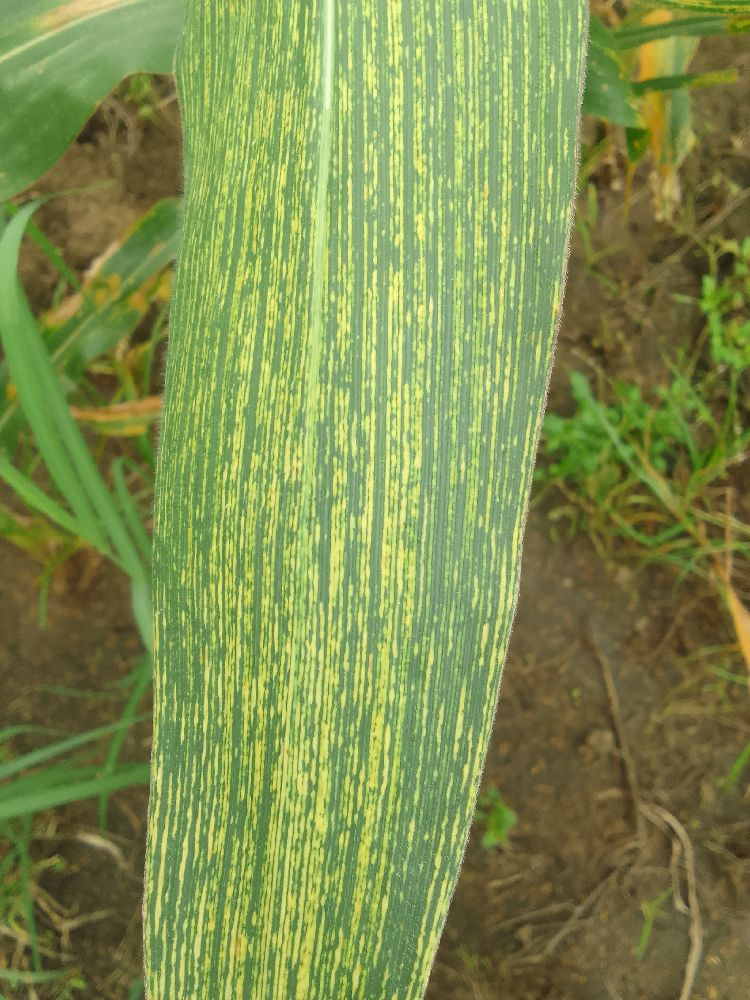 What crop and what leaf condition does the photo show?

maize, maize streak virus
